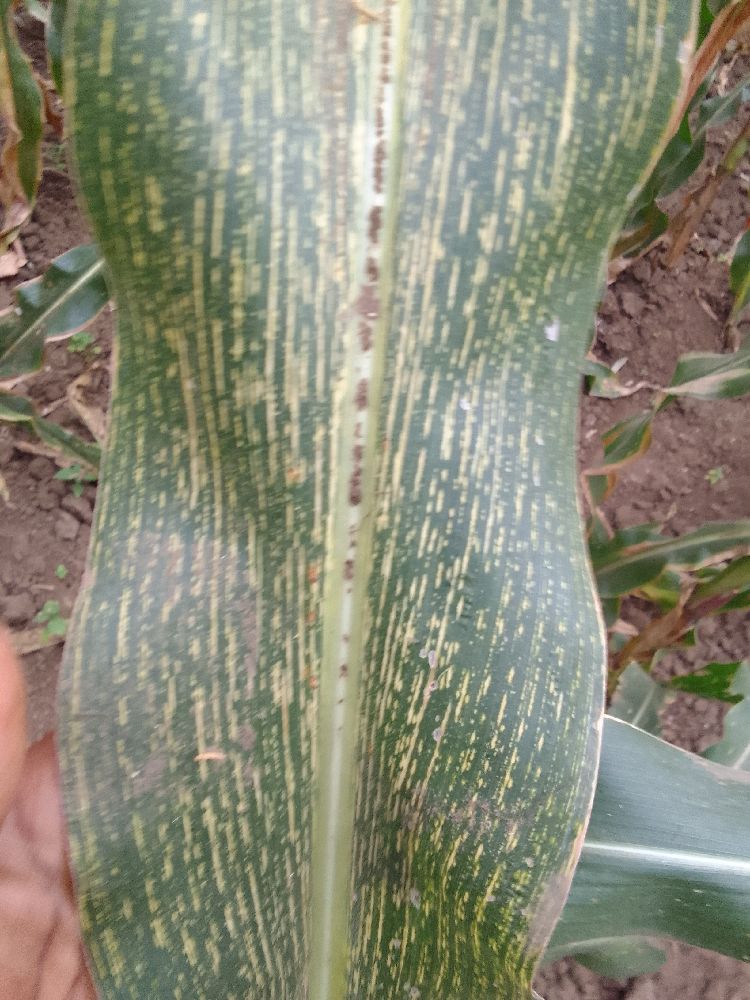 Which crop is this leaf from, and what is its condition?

maize, maize streak virus
